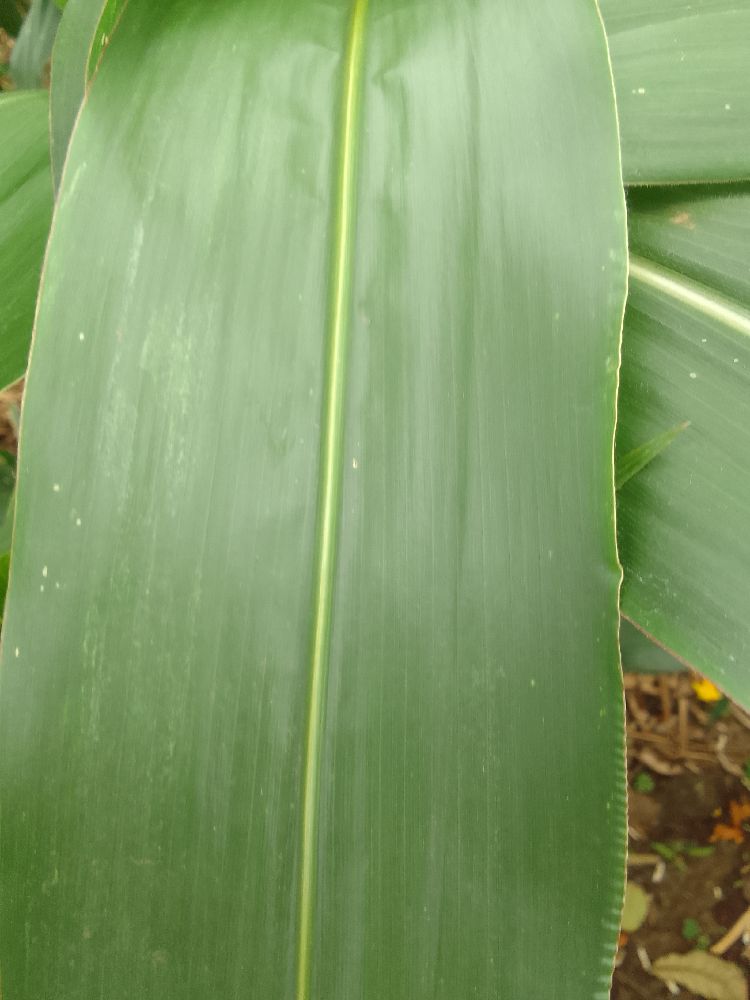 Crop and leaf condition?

maize, healthy
